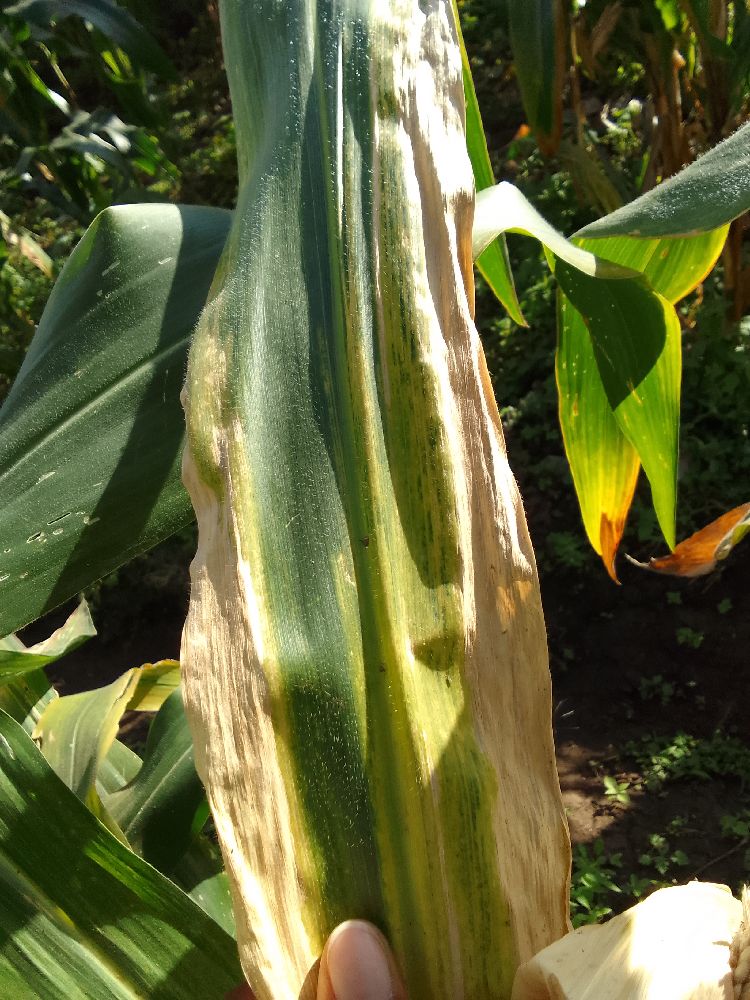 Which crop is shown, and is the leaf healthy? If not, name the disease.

maize, maize lethal necrosis
